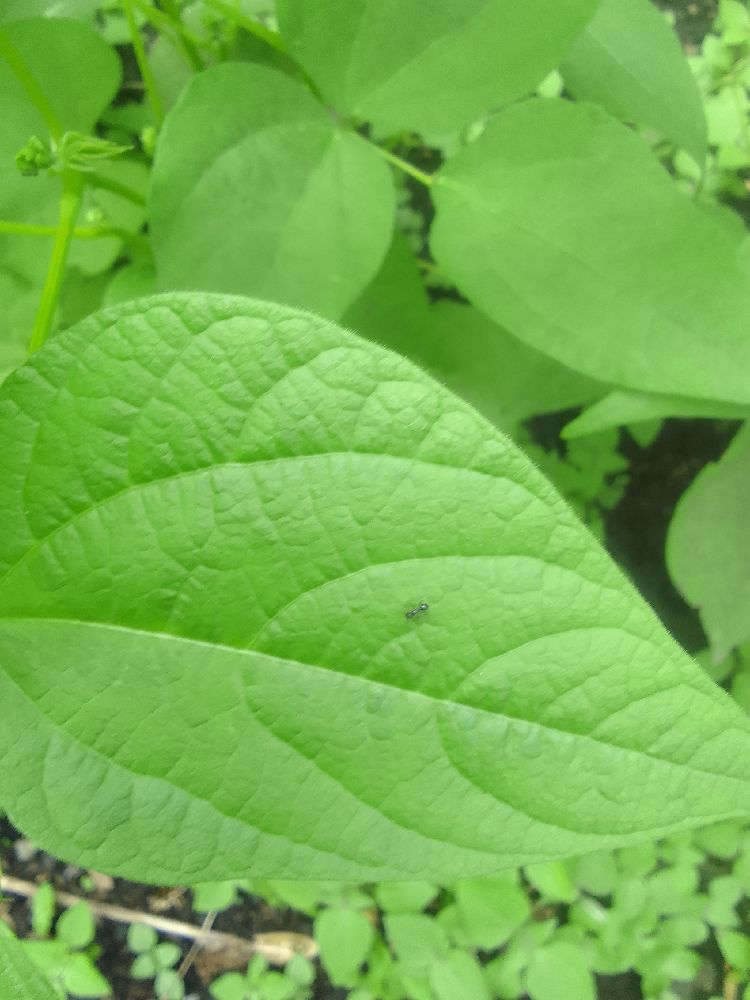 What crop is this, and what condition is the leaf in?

common bean, healthy
